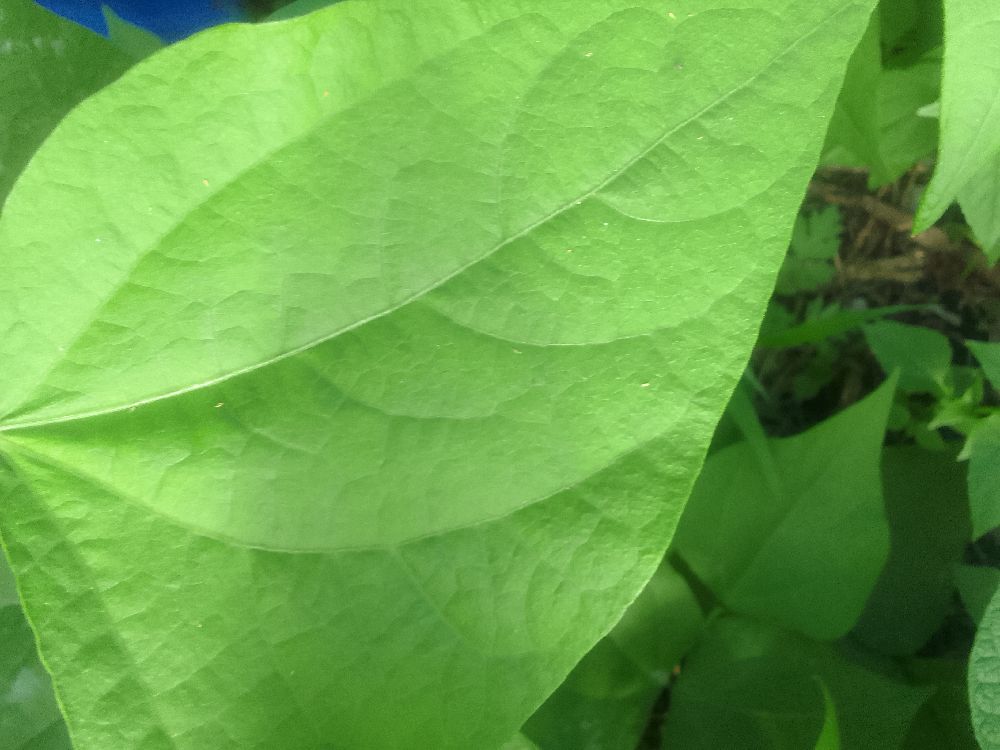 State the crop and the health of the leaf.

common bean, healthy
